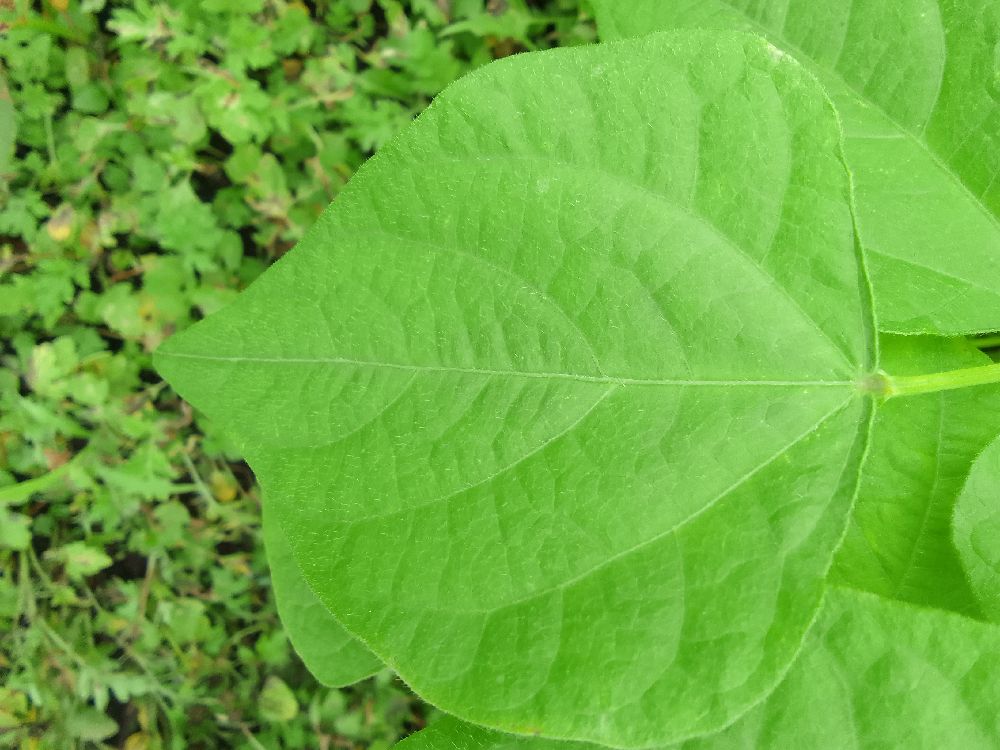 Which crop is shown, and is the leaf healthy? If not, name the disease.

common bean, healthy
